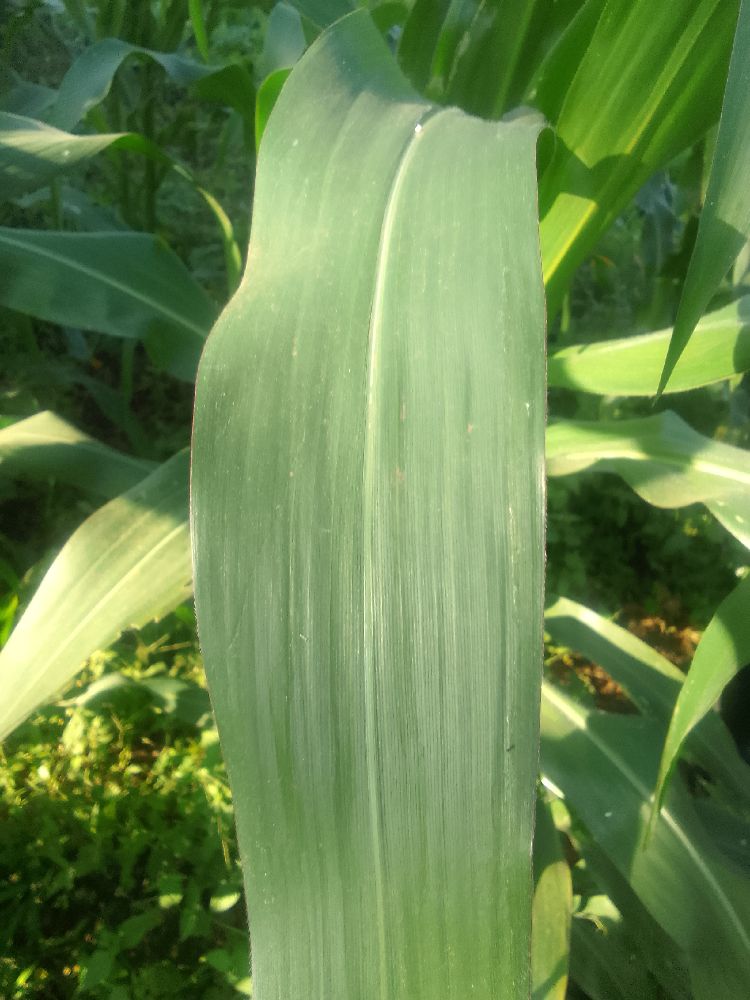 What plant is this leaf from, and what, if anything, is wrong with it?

maize, healthy
